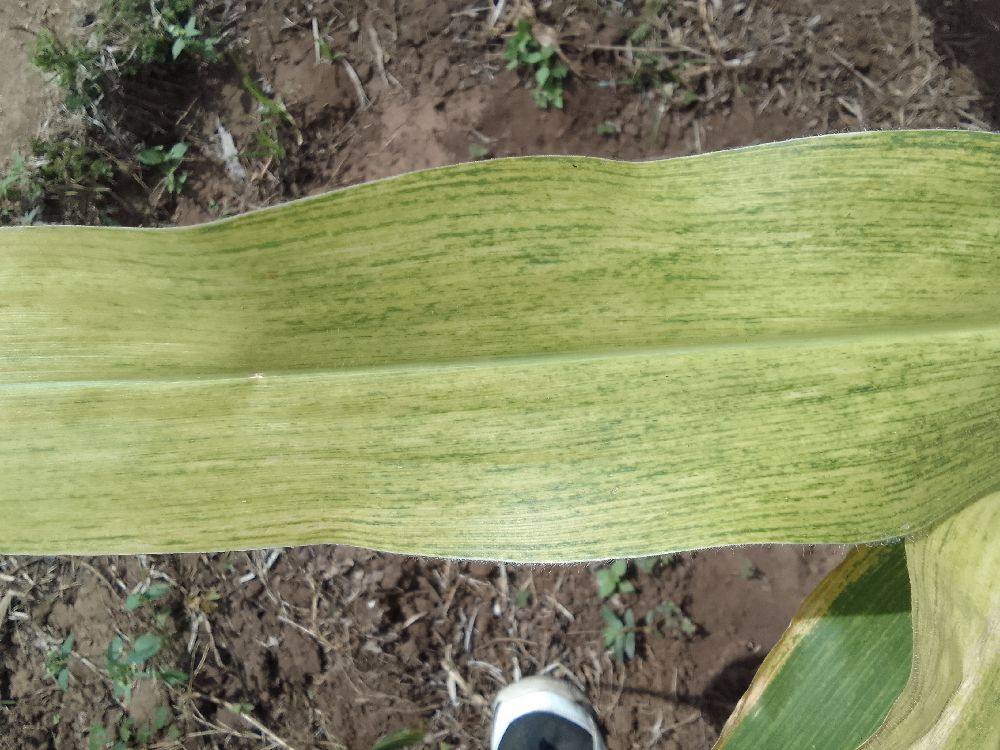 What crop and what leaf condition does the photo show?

maize, maize lethal necrosis
